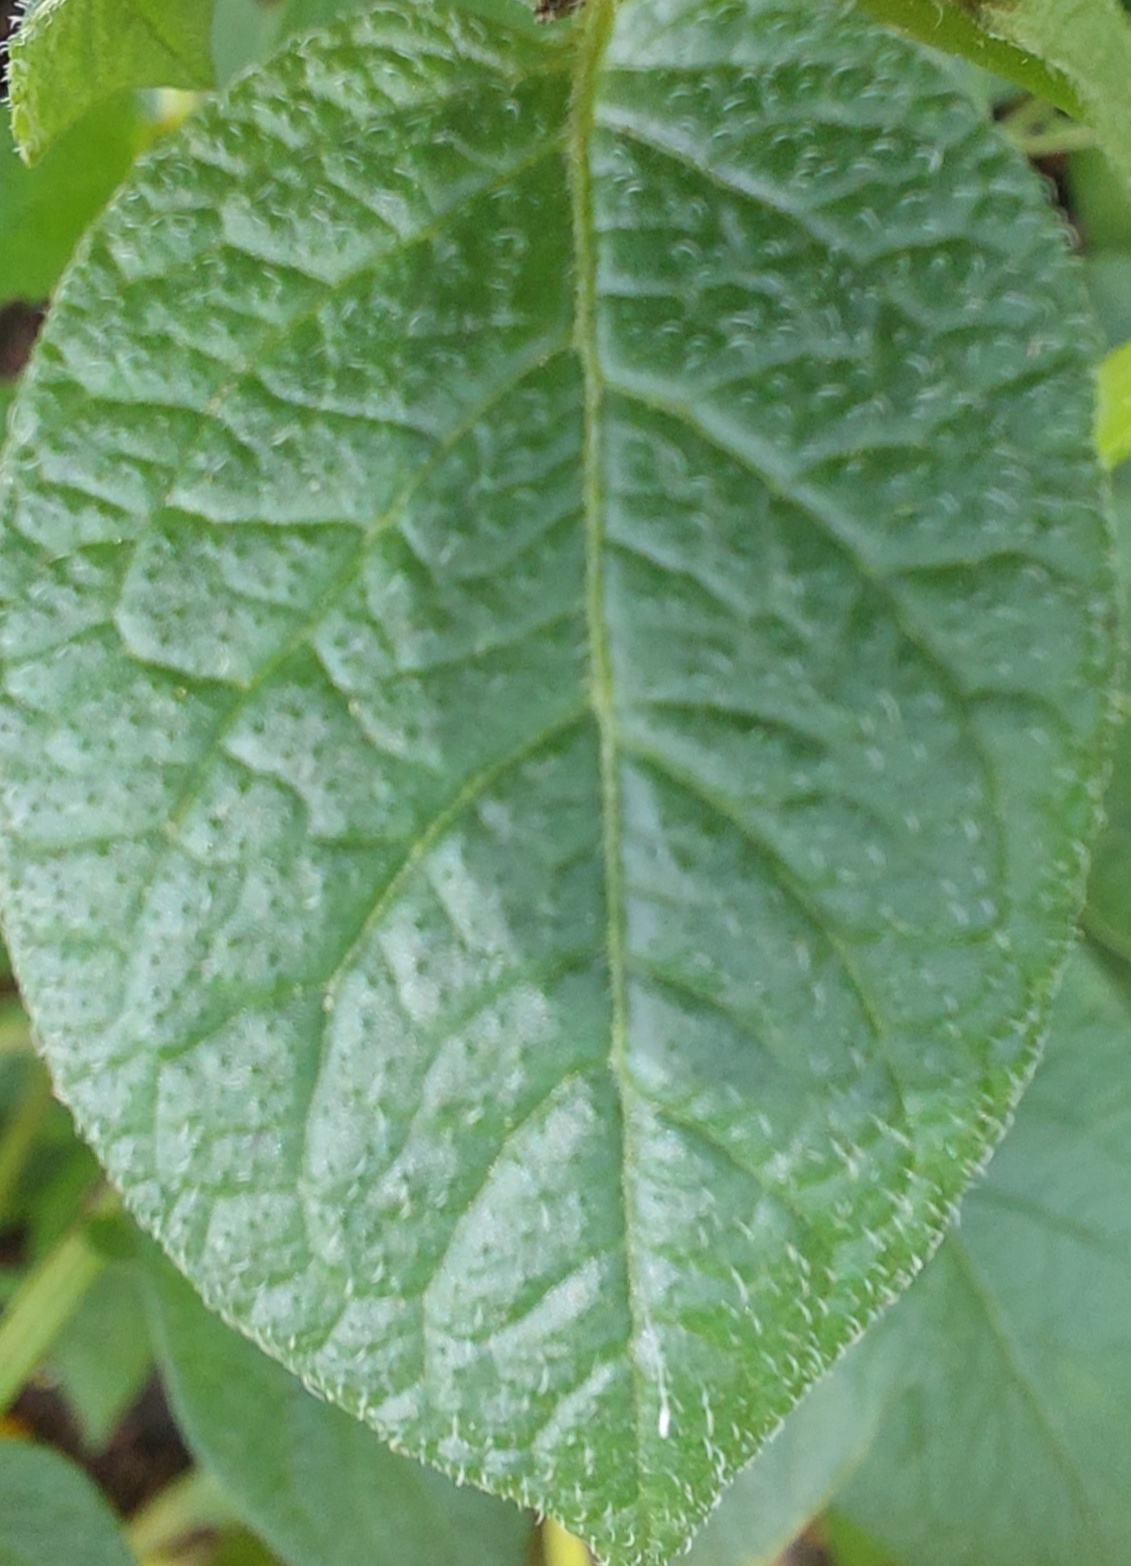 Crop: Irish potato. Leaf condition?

healthy
